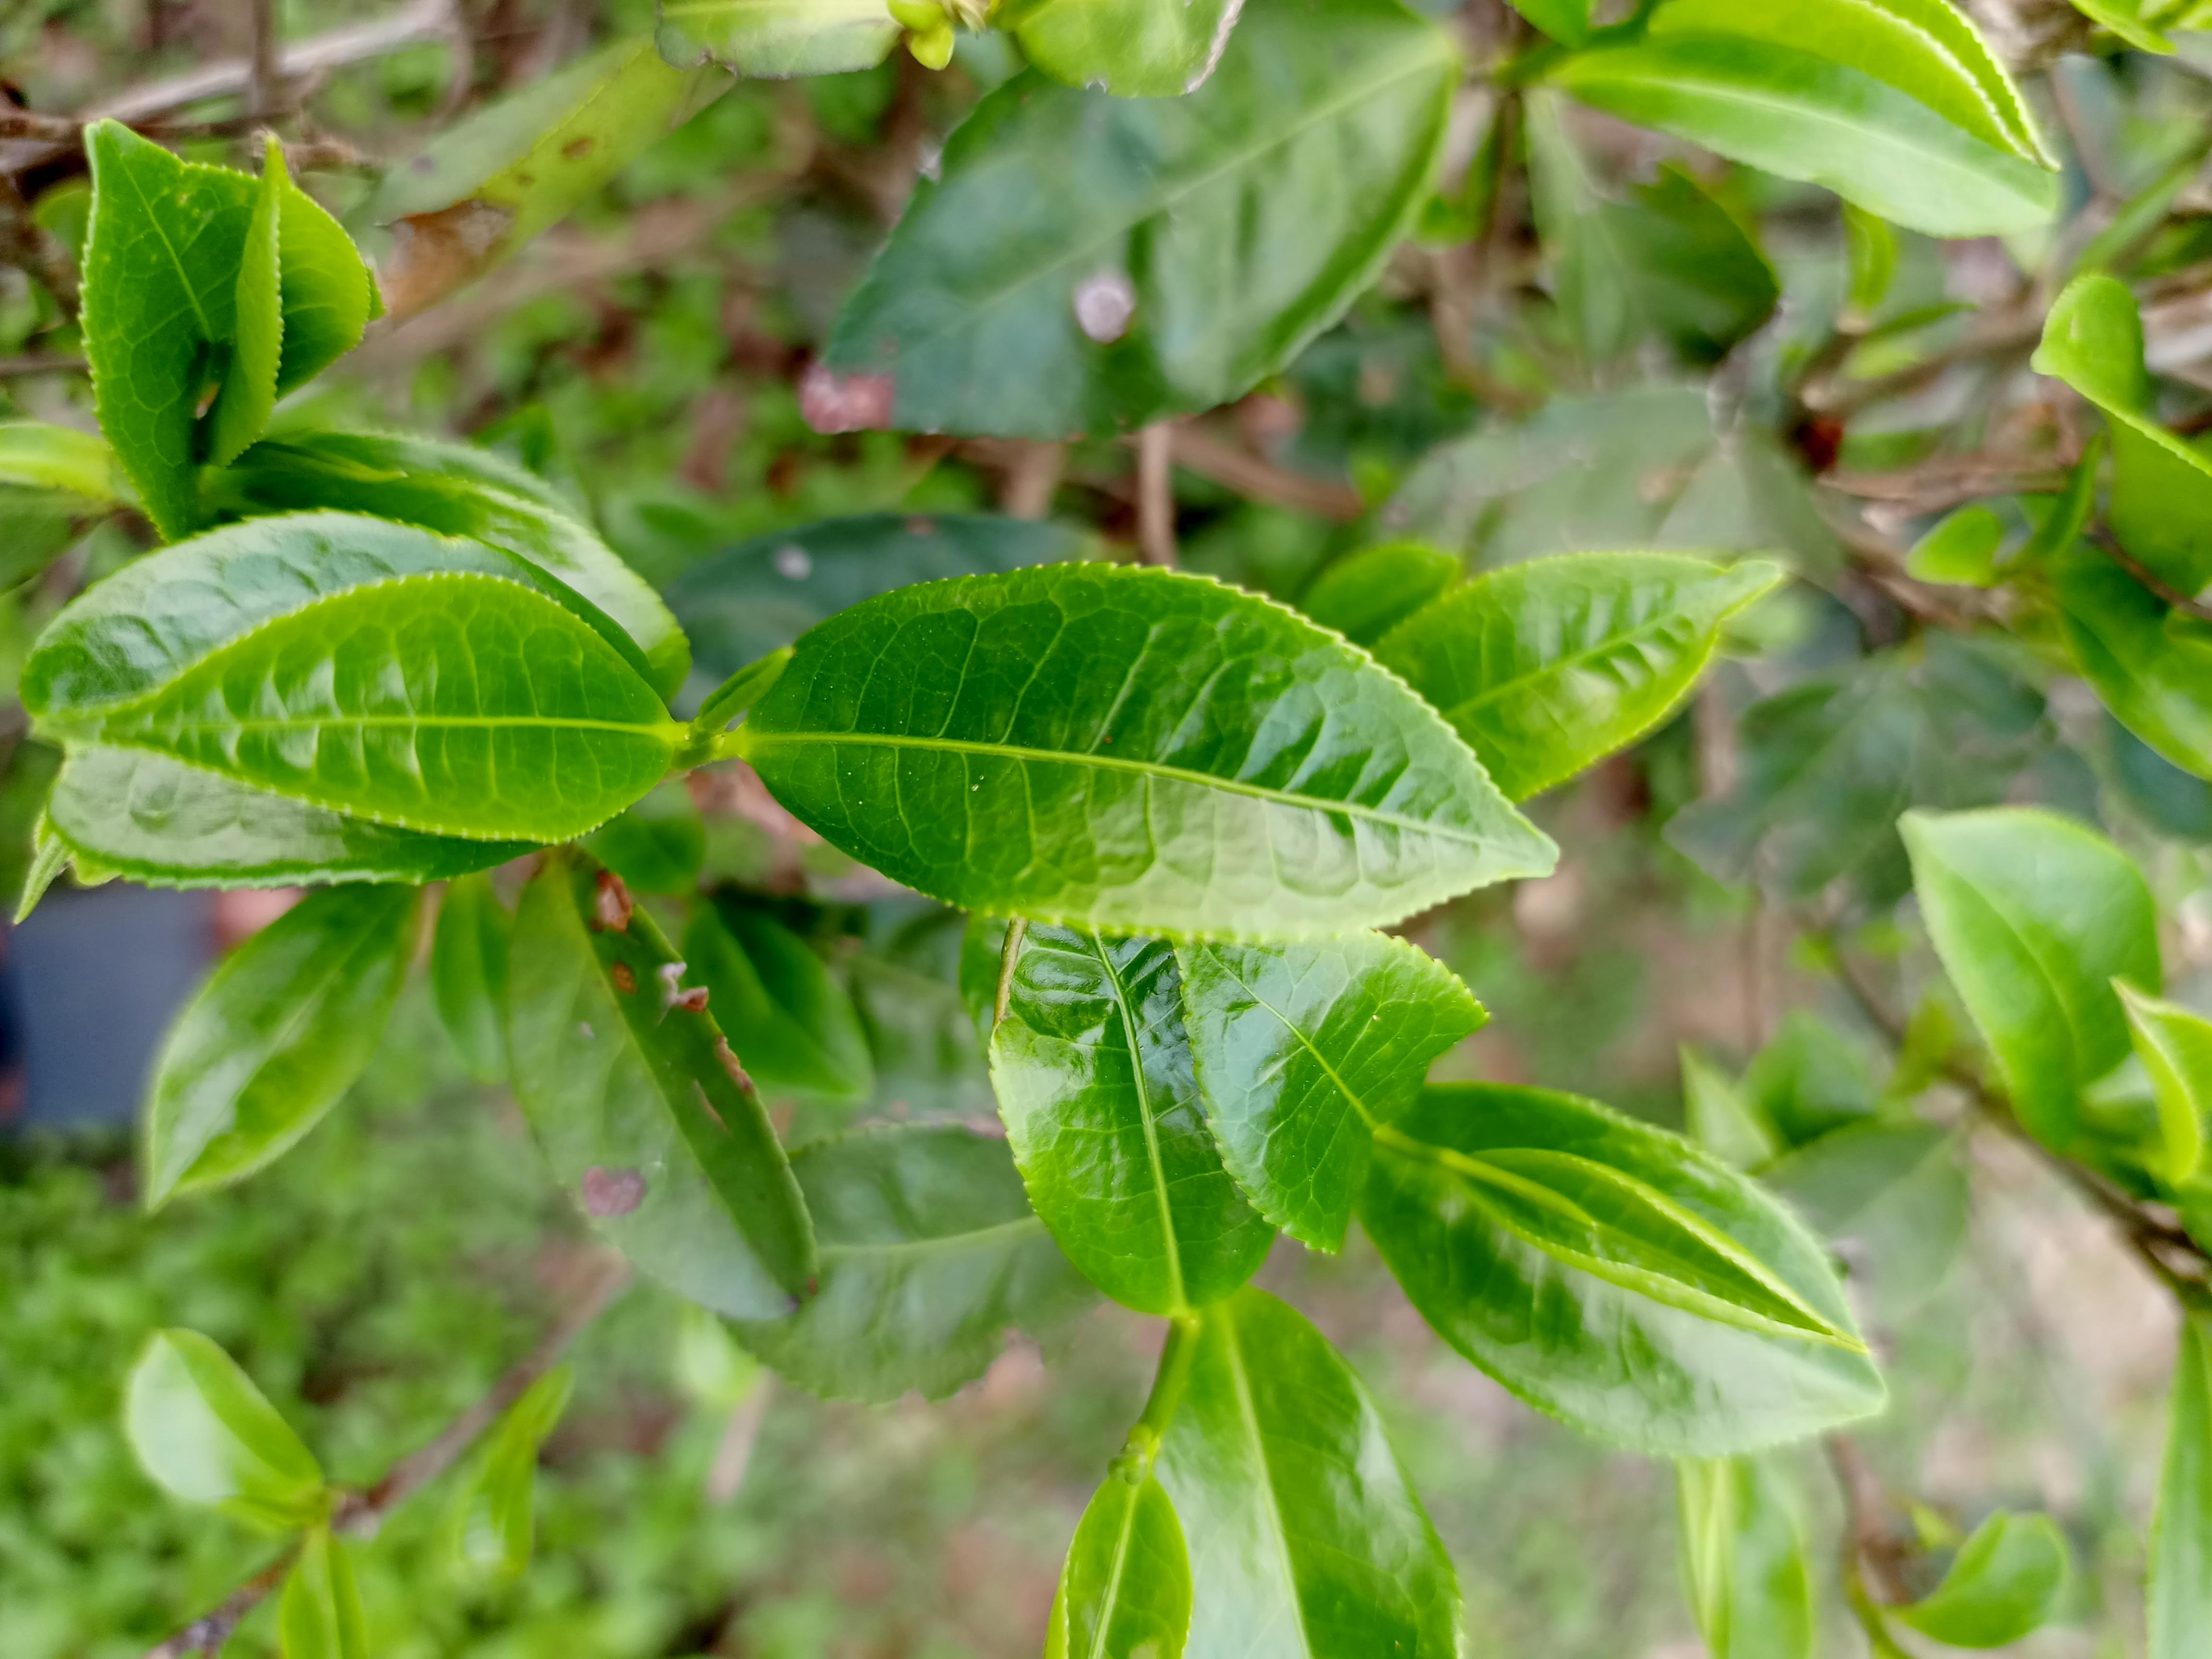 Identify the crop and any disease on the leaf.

tea, healthy leaf
